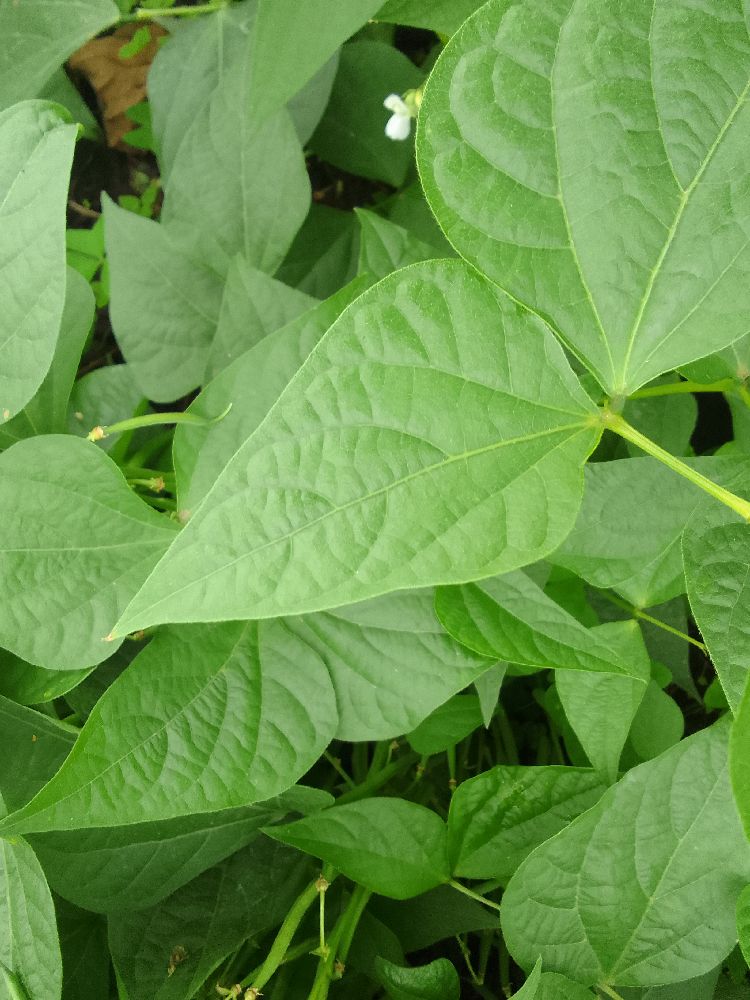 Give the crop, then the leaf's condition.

common bean, healthy
